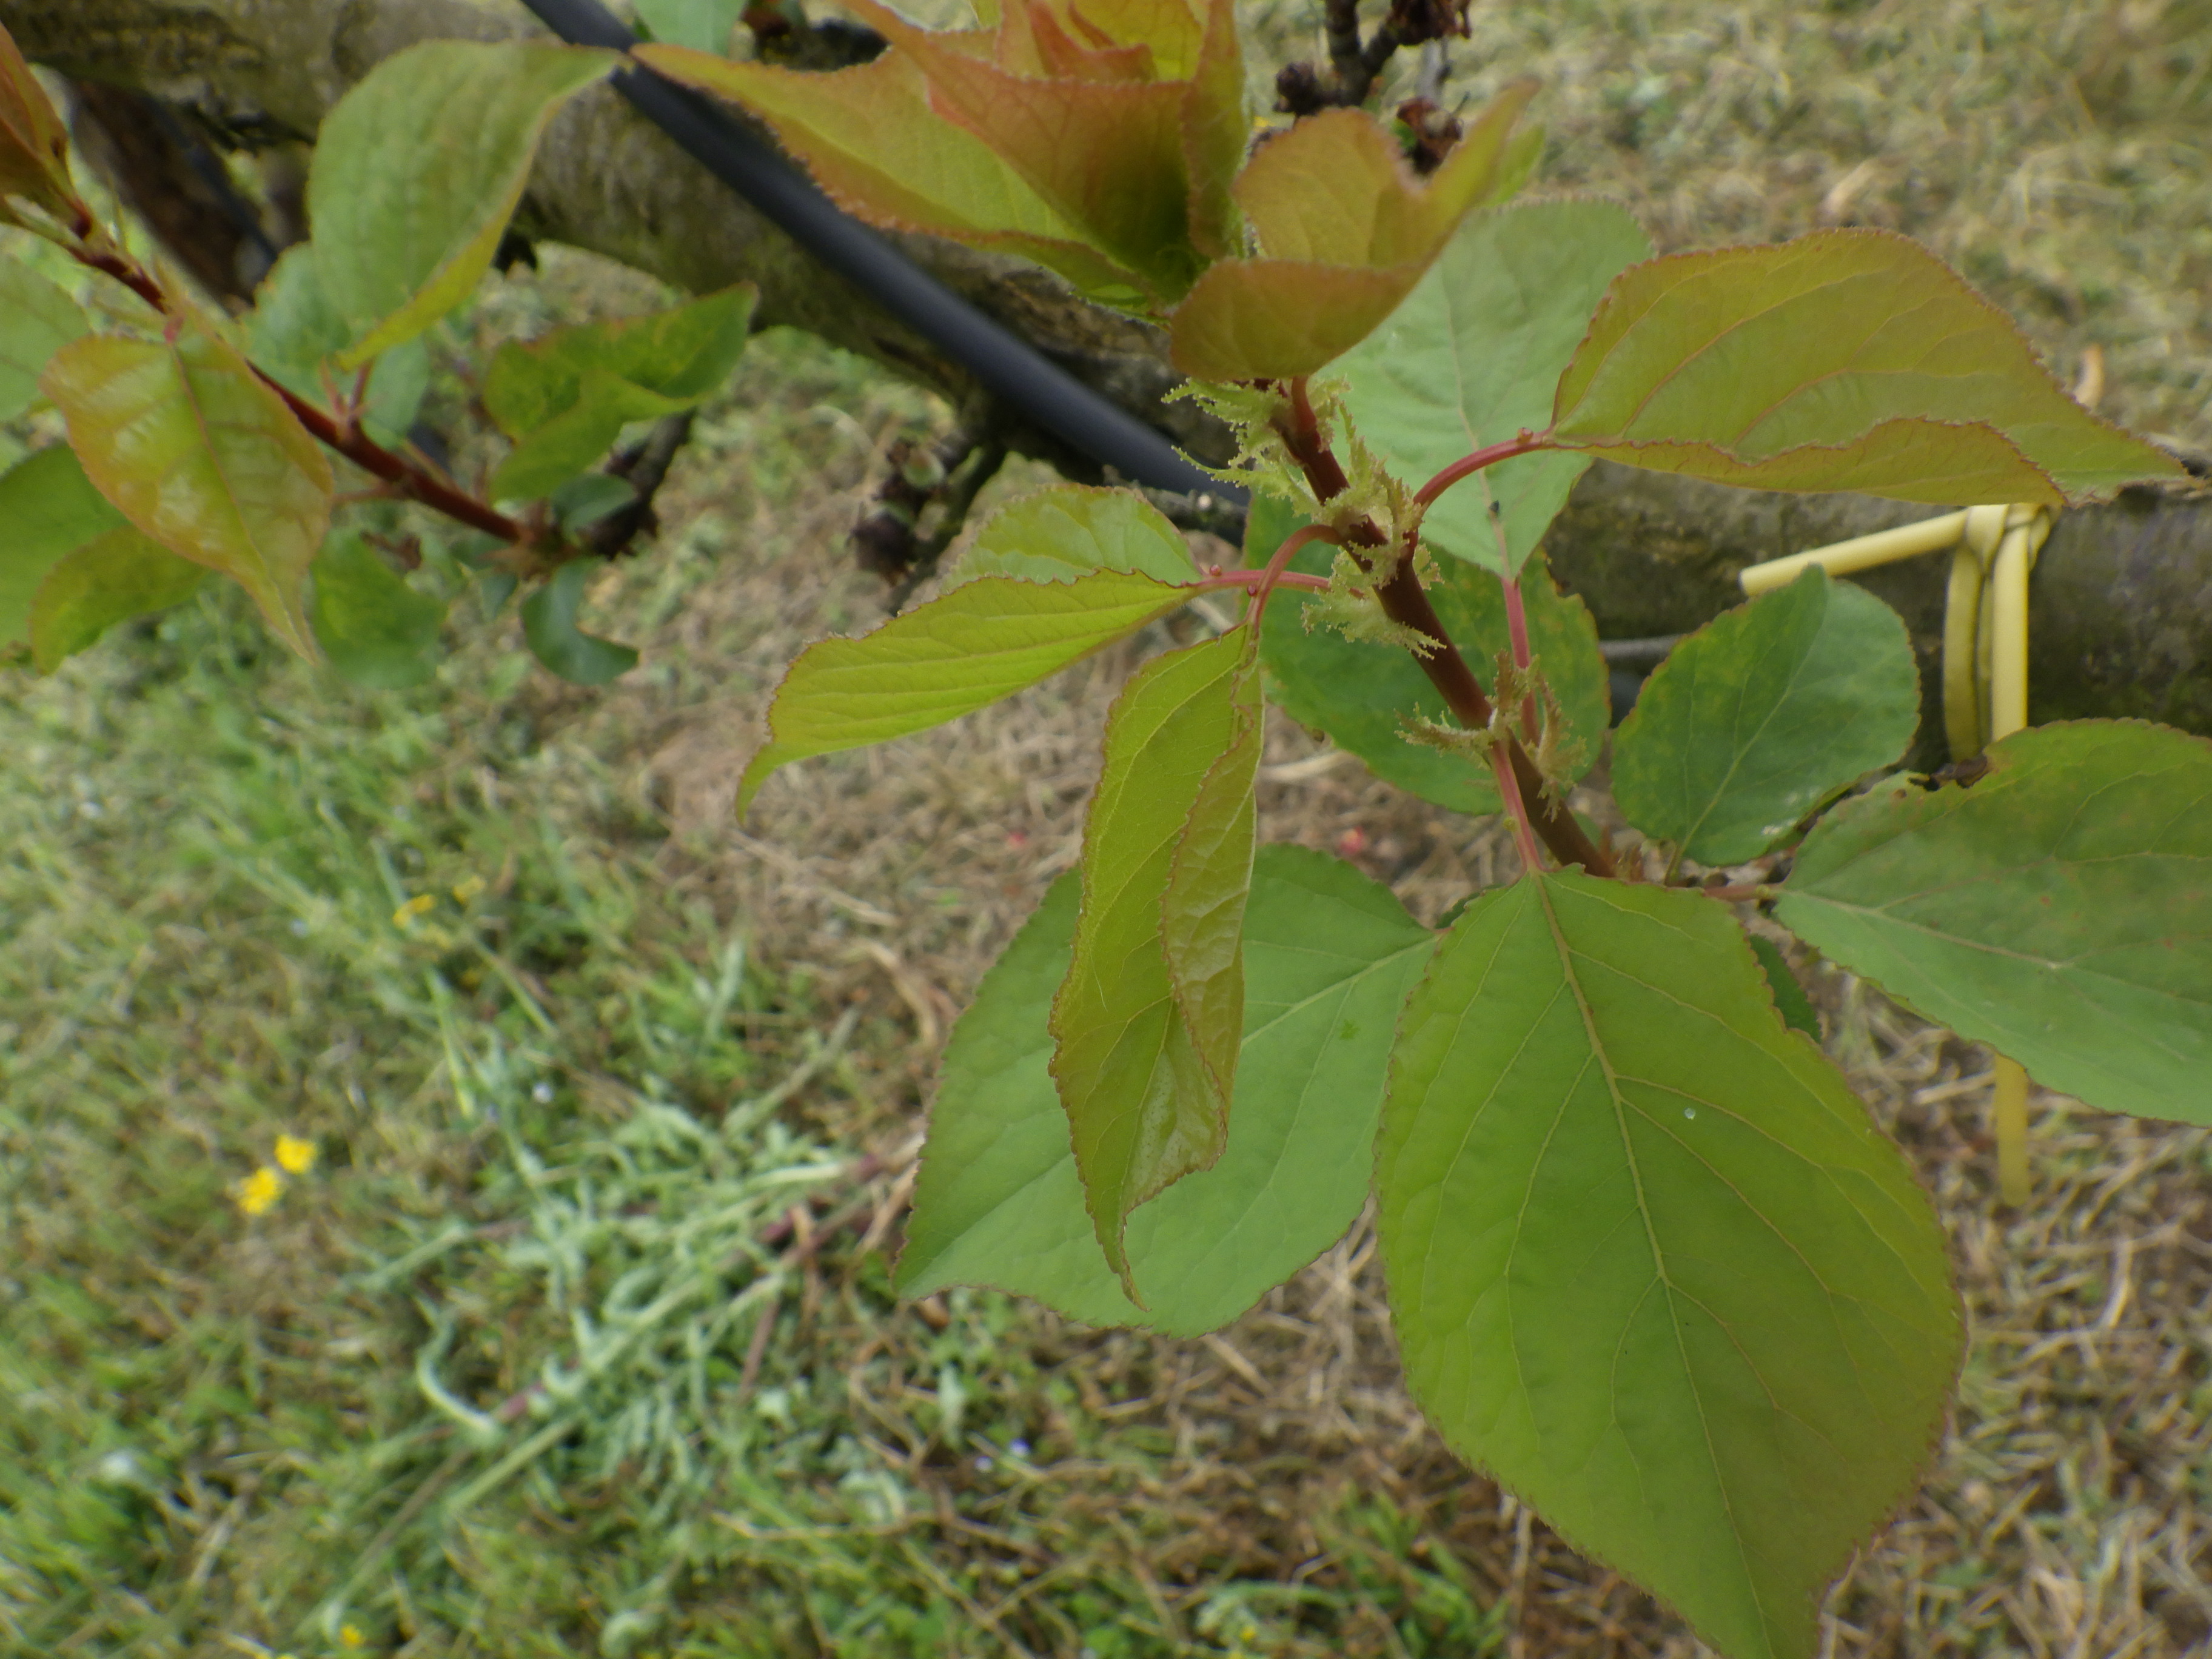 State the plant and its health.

apricot, healthy
